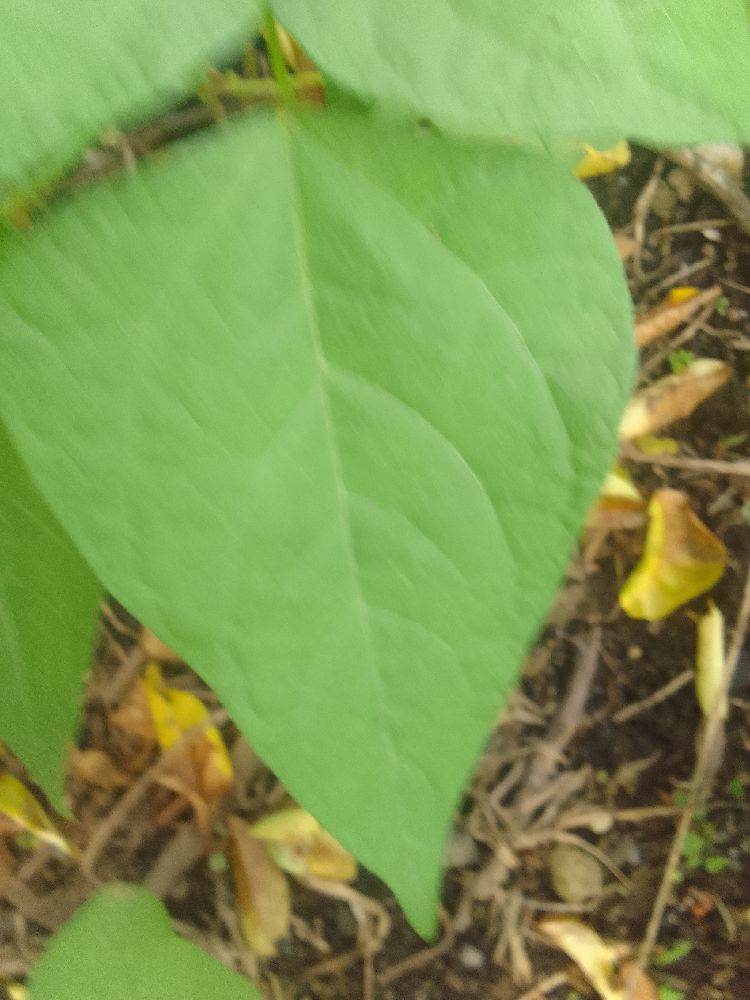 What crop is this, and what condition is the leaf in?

common bean, healthy
